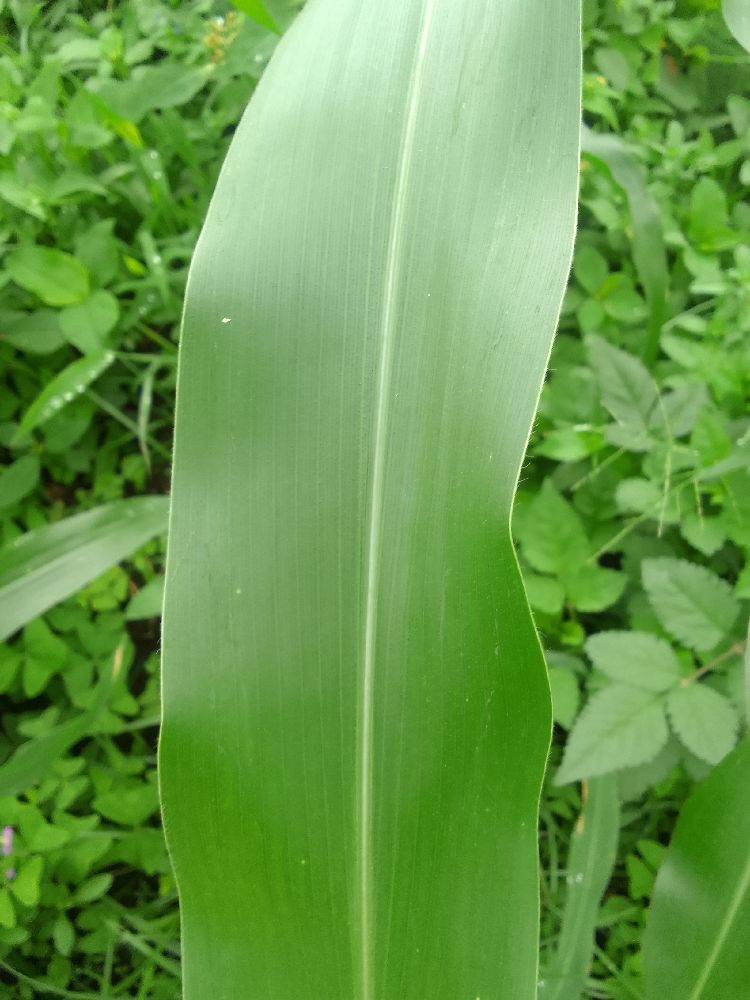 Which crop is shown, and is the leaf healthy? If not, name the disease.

maize, healthy
